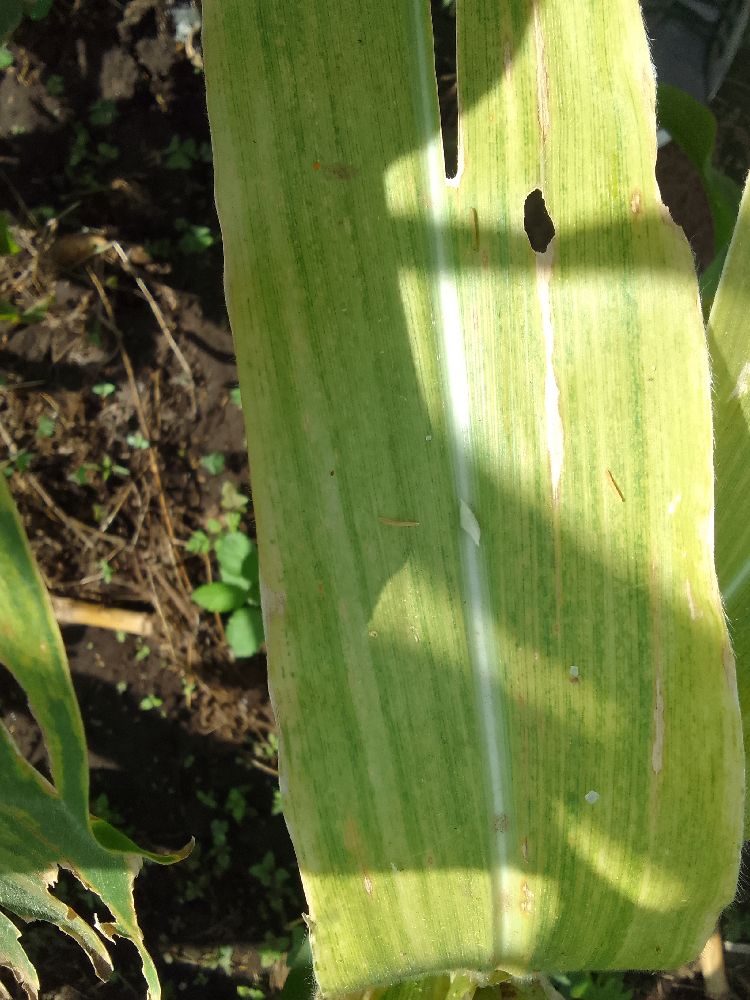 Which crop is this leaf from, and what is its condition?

maize, maize lethal necrosis
